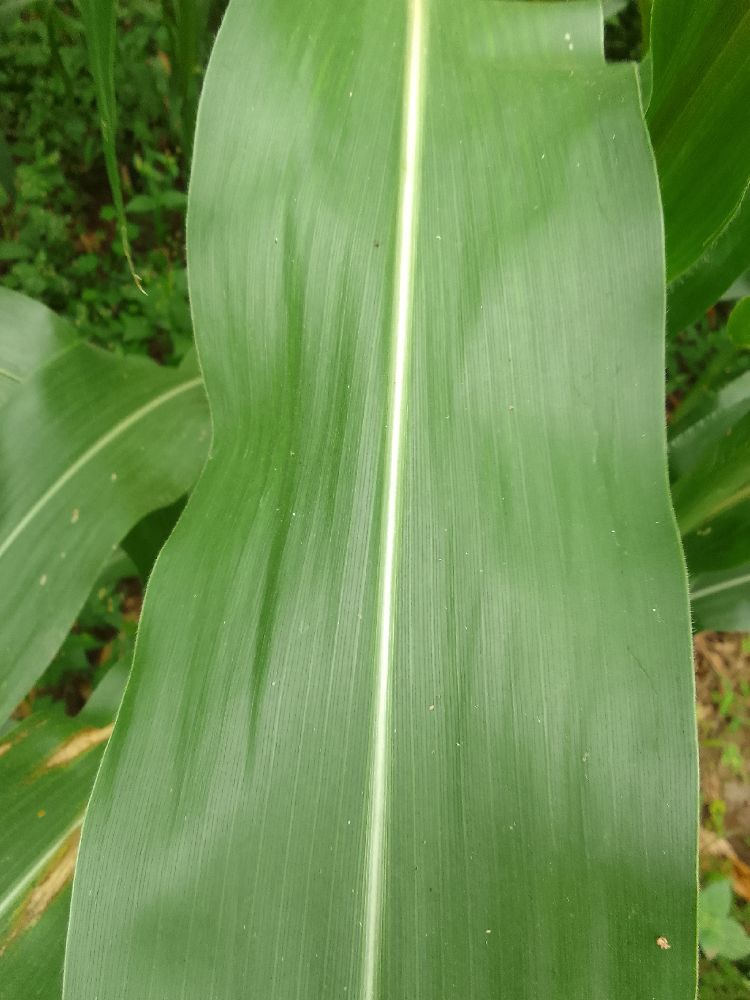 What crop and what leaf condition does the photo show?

maize, healthy
